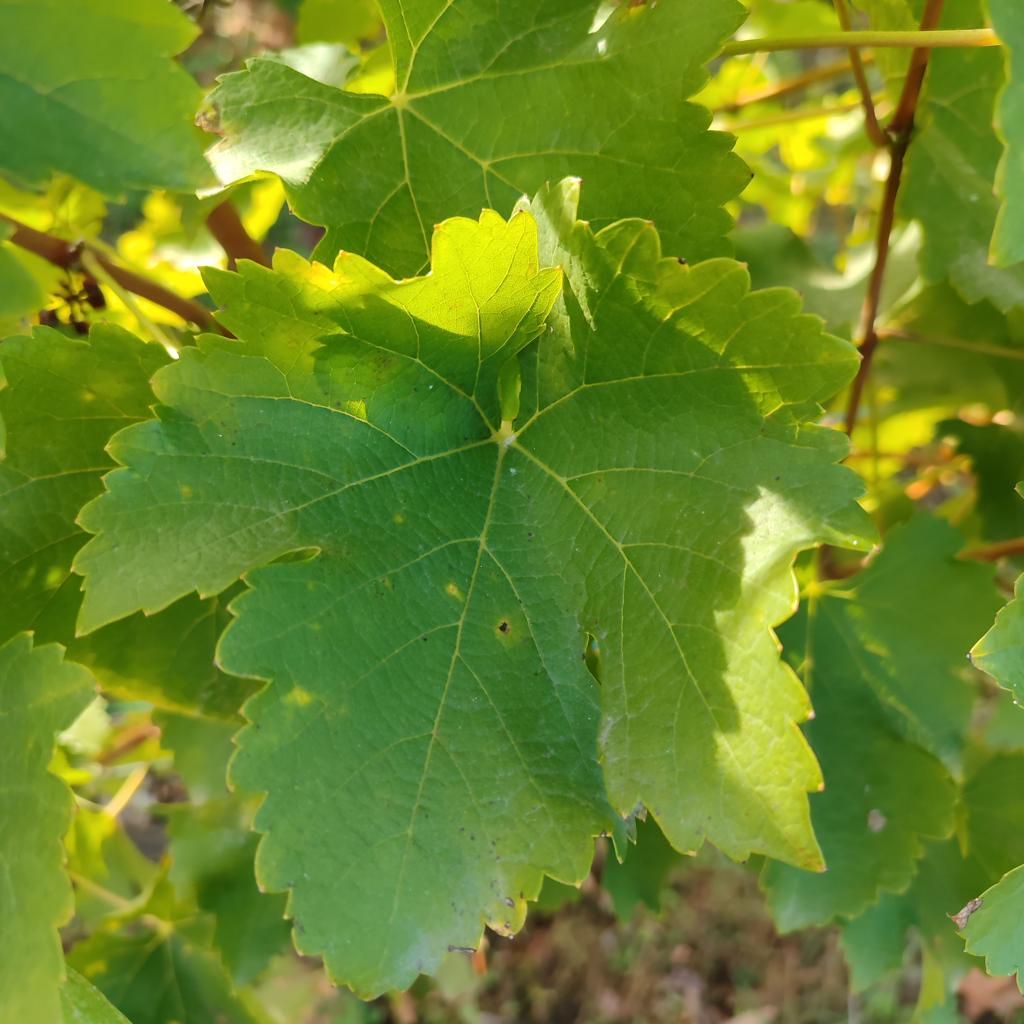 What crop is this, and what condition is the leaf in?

grapevine, powdery mildew
